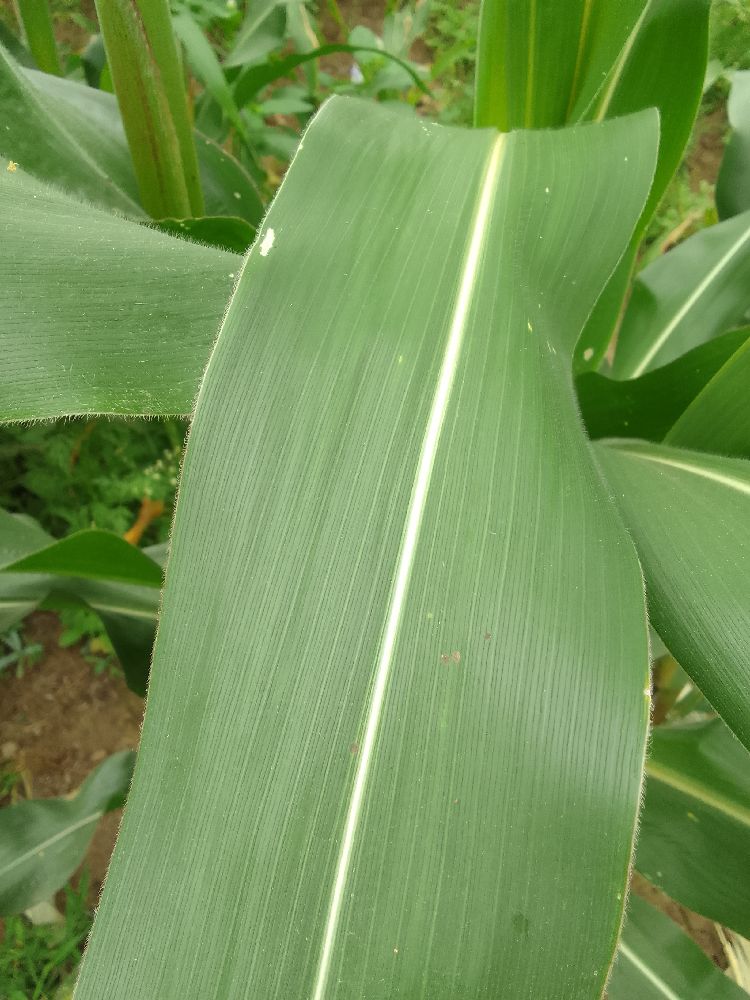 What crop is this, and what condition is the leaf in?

maize, healthy
